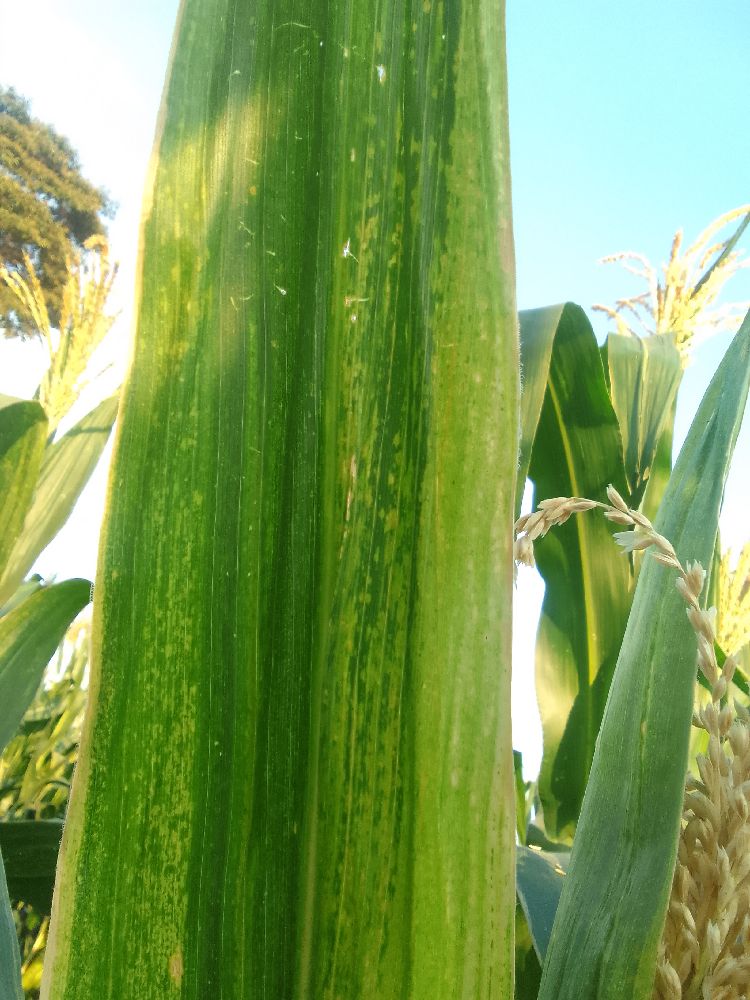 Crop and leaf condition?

maize, maize lethal necrosis
